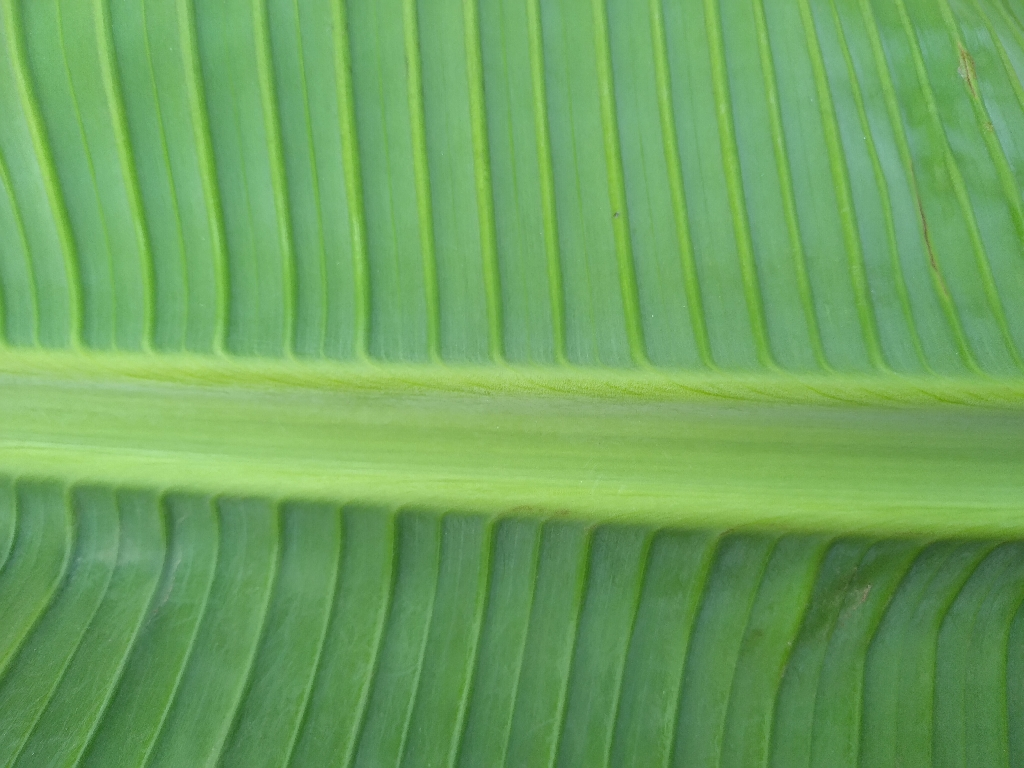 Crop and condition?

banana, healthy
